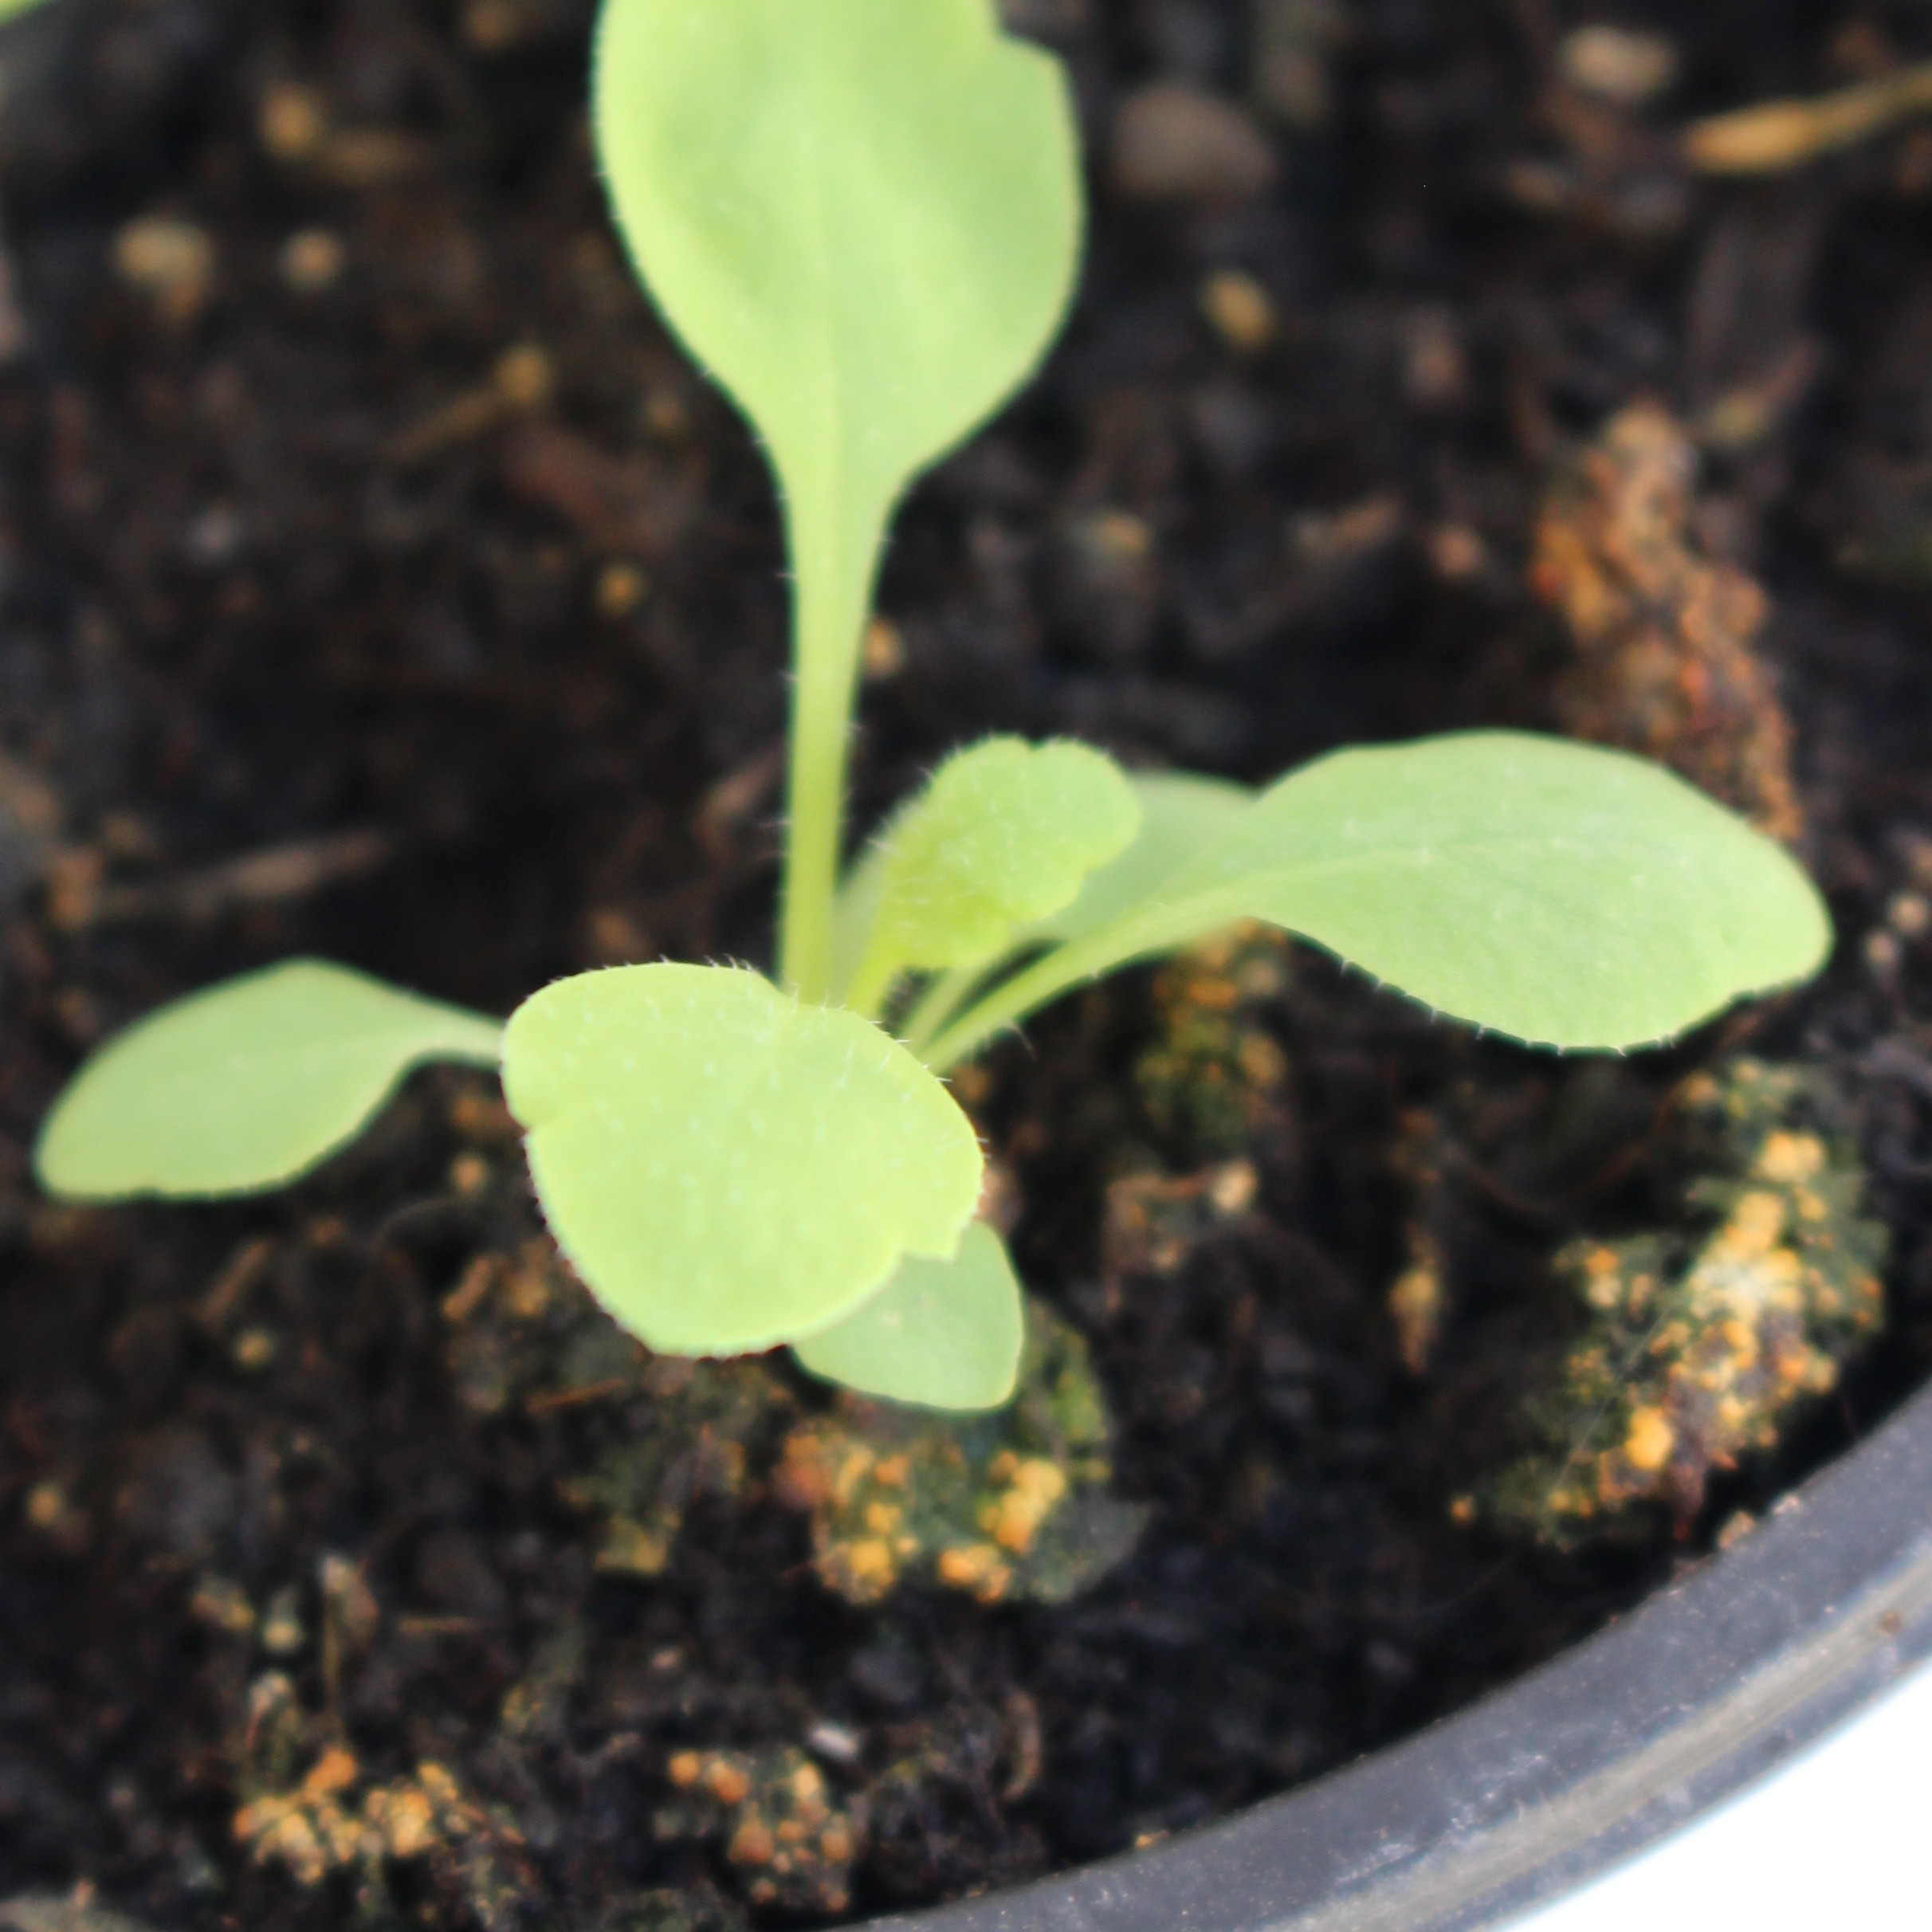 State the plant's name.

Papaver rhoeas
